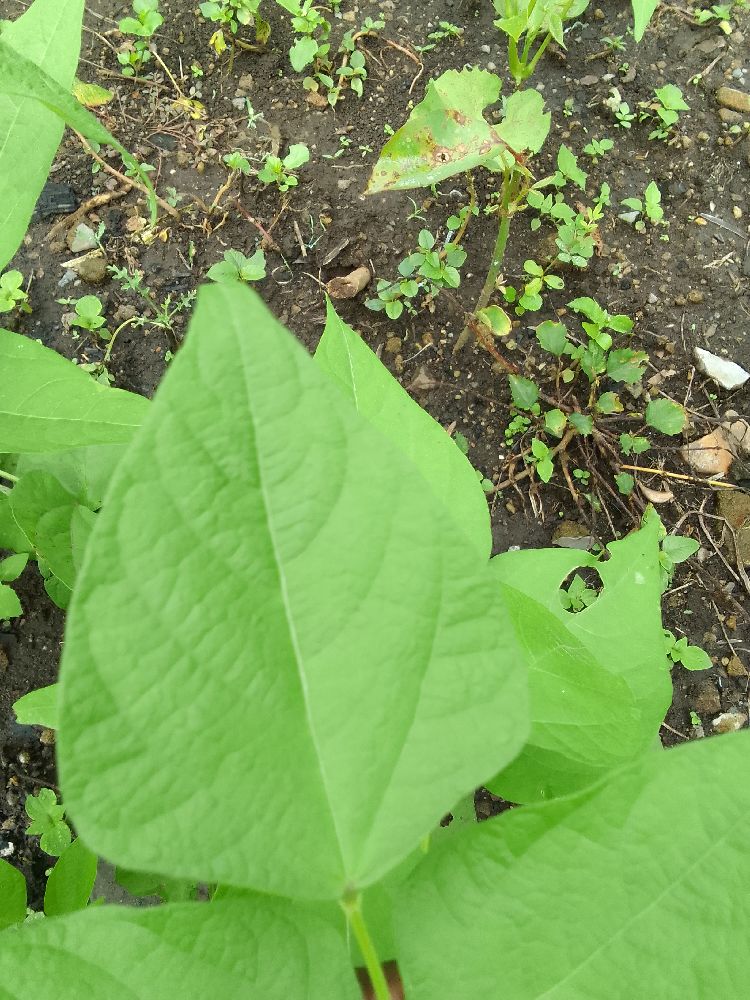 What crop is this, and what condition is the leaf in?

common bean, healthy
